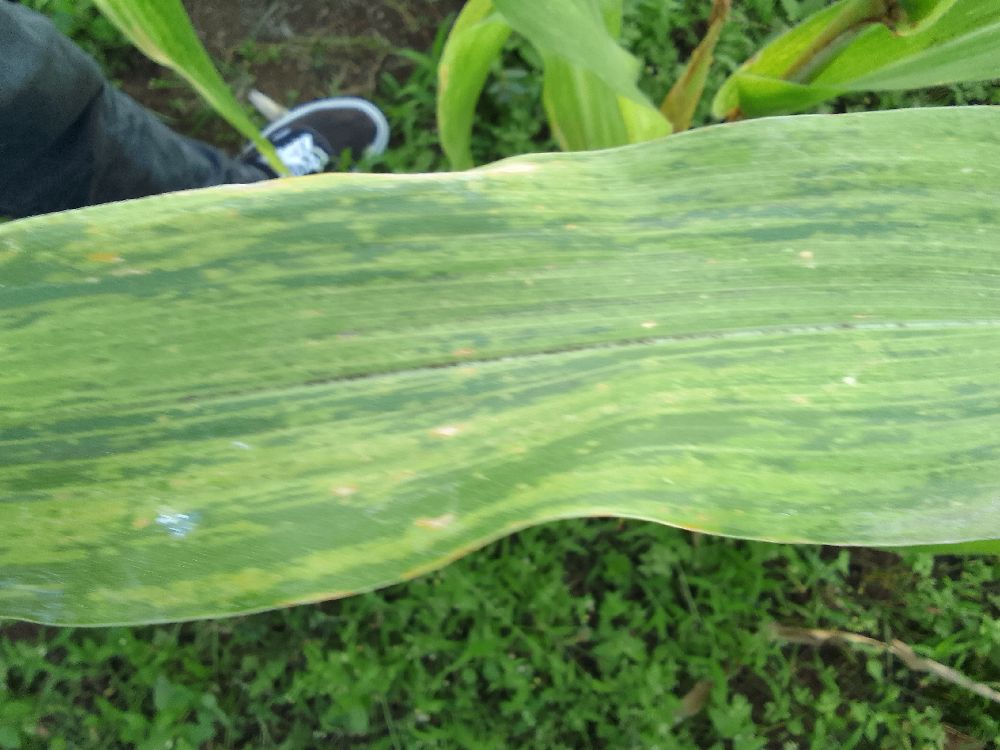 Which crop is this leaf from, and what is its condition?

maize, maize lethal necrosis
